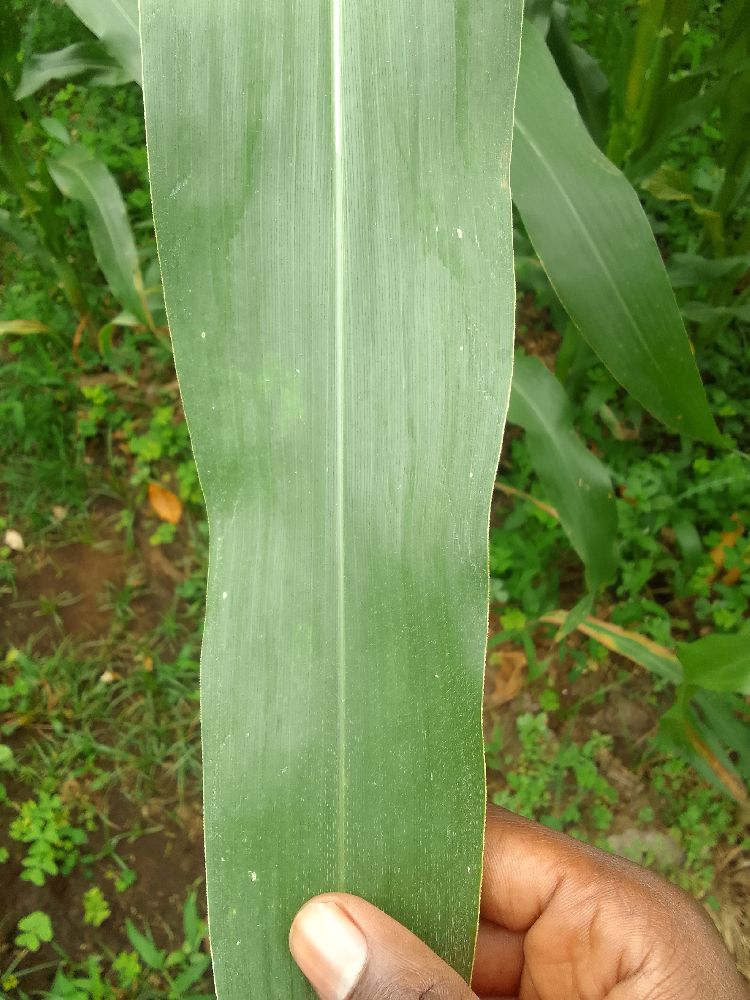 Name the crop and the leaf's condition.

maize, healthy
